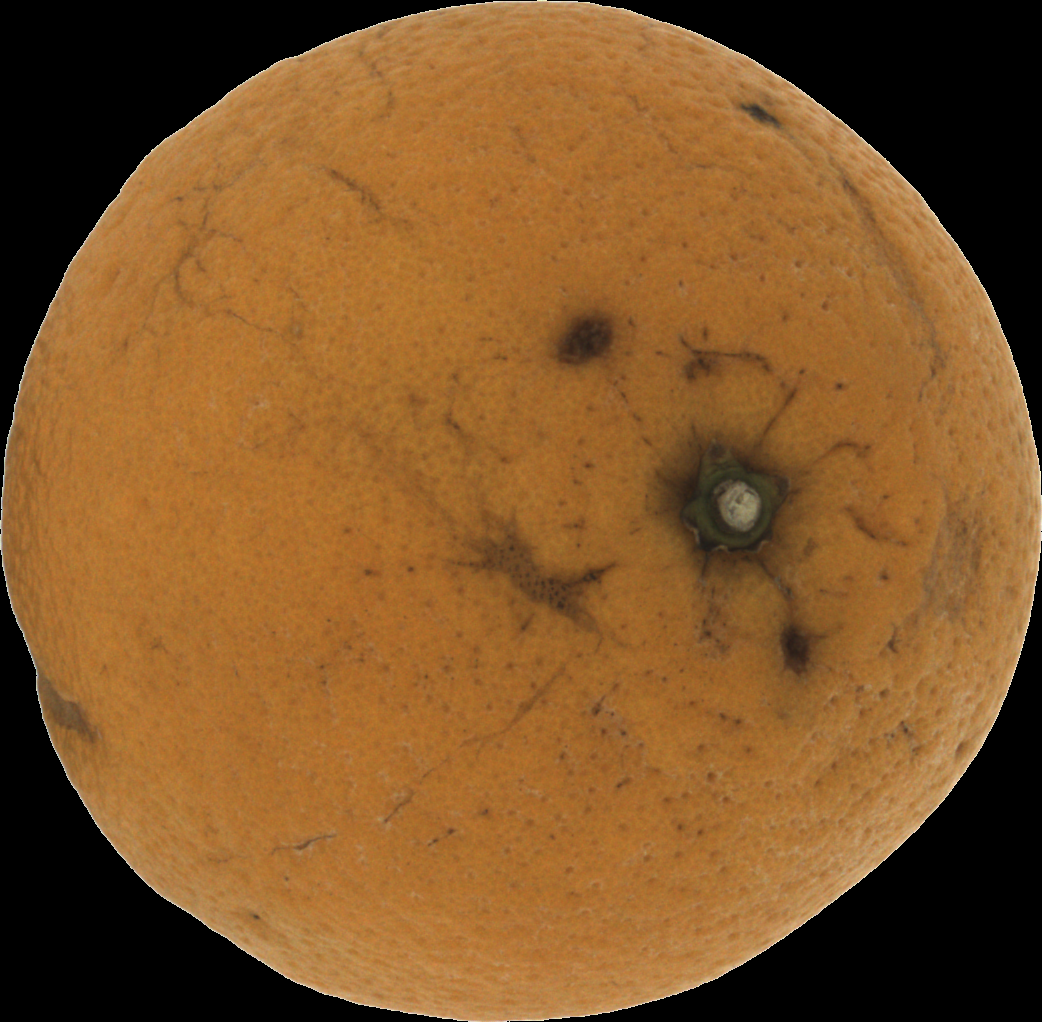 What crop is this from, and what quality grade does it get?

orange, bad
